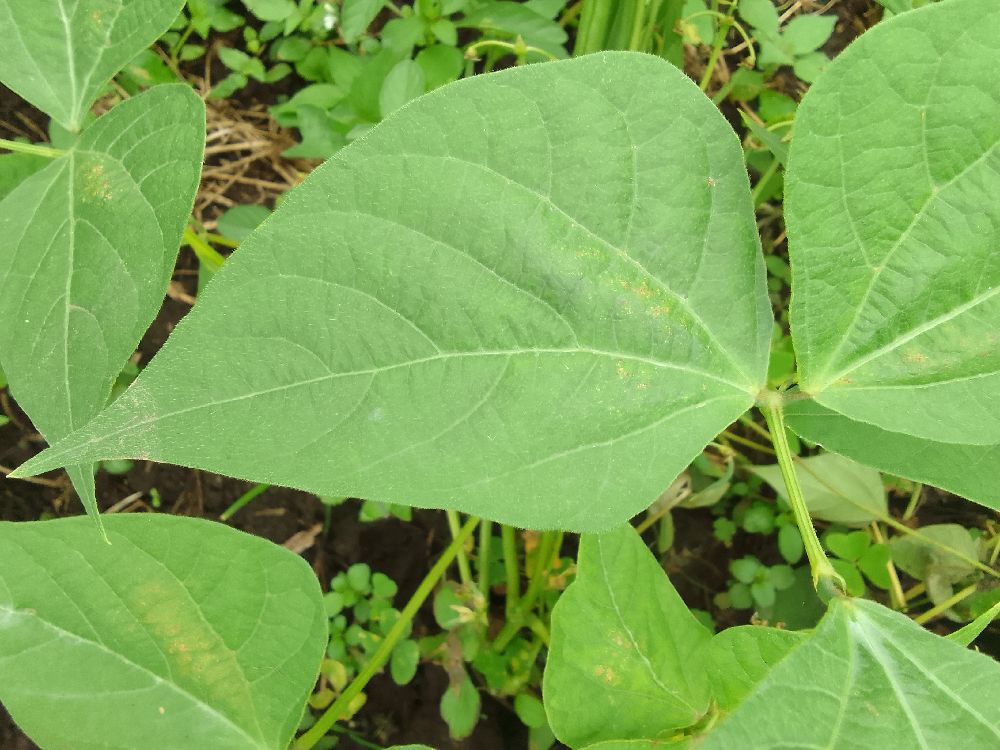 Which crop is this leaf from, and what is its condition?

common bean, healthy
